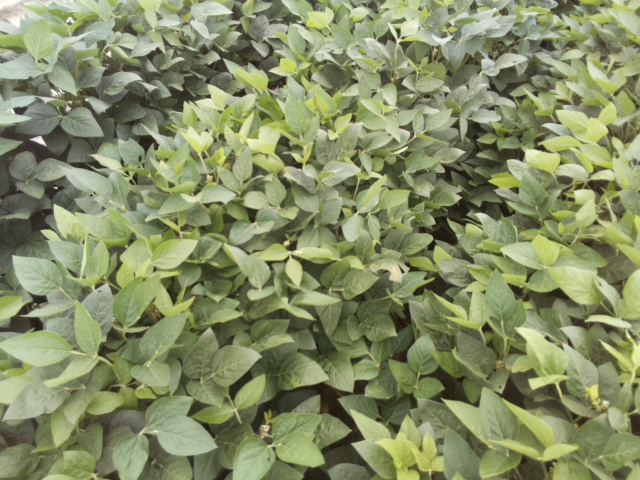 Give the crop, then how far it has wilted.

soybean, leaves with no wilting
